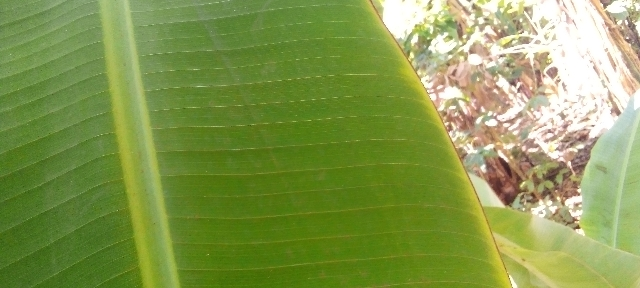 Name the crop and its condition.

banana, healthy
